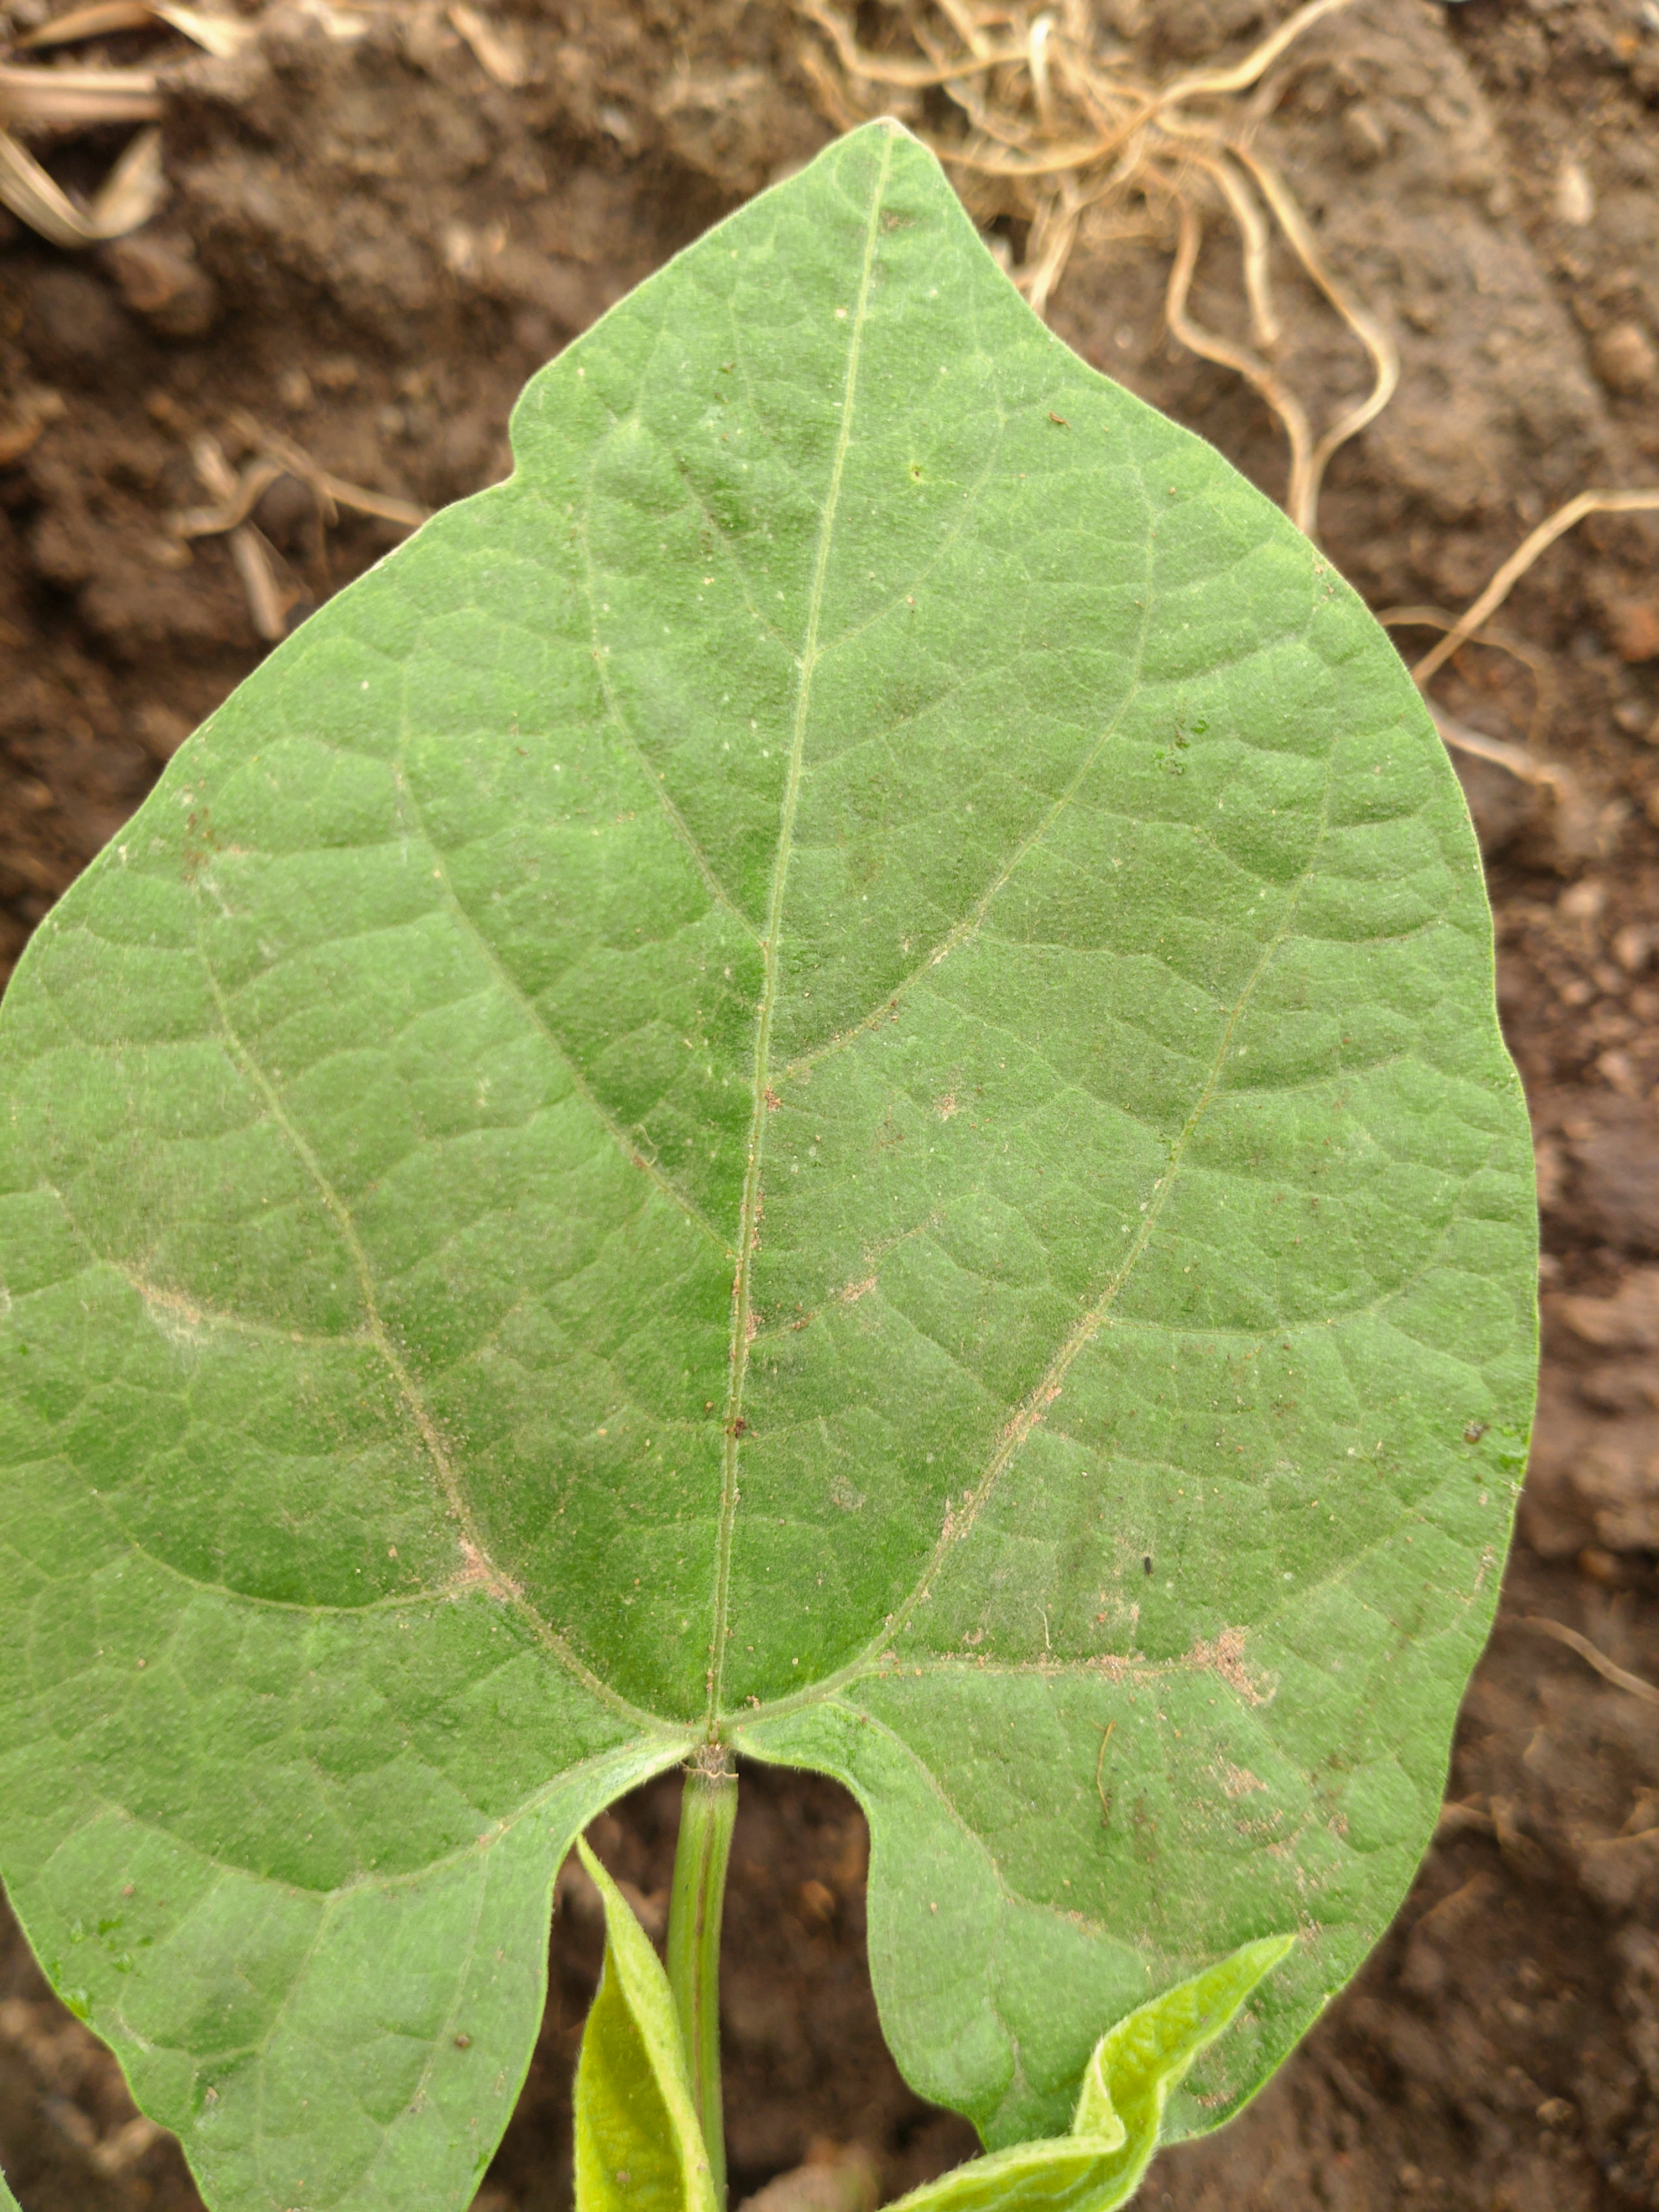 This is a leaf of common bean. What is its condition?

healthy
